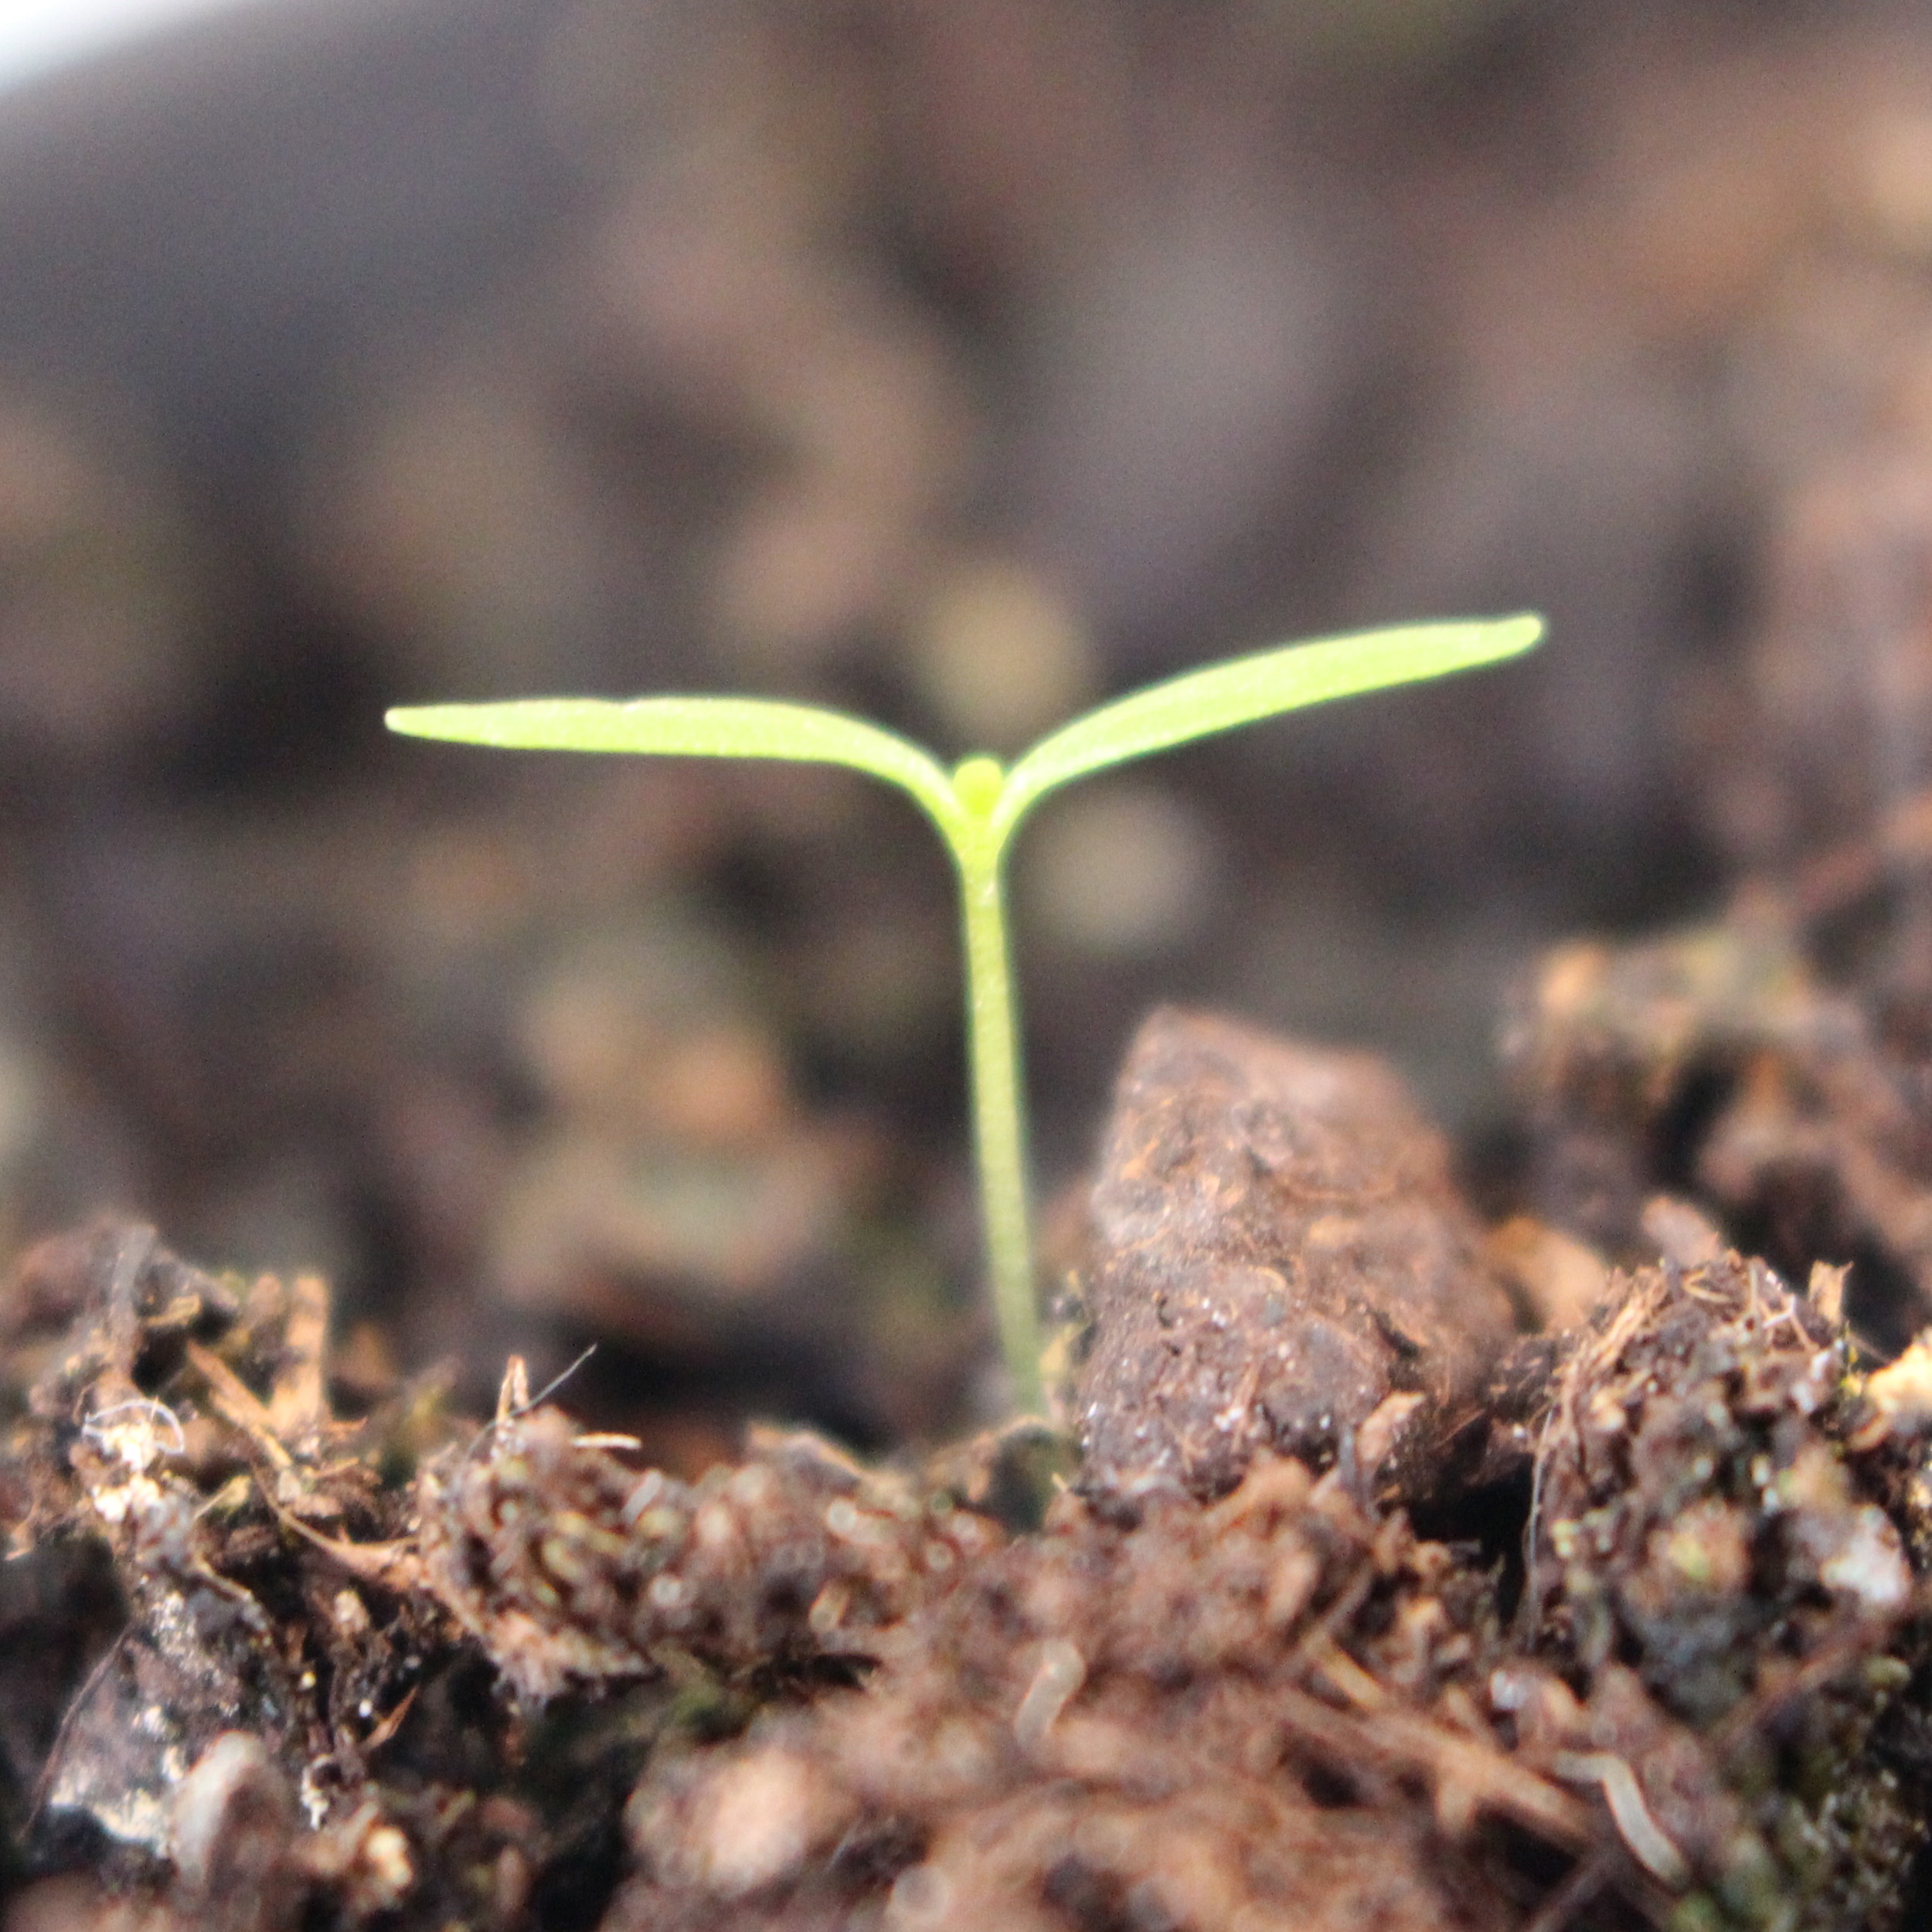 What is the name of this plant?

Papaver rhoeas
